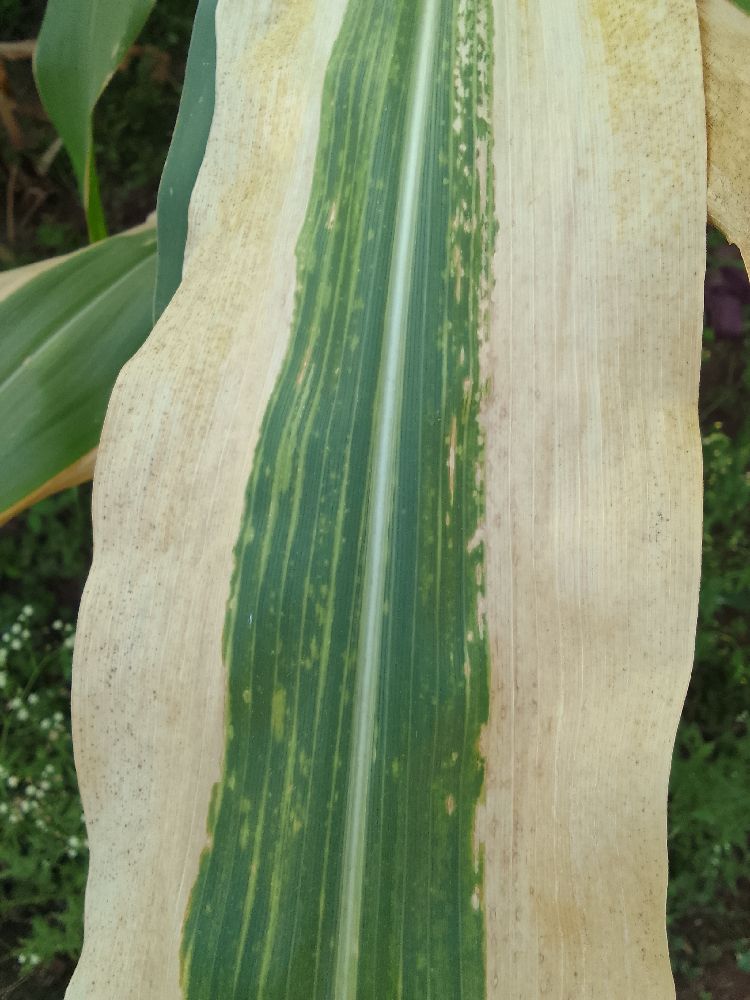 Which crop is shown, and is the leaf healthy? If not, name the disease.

maize, maize lethal necrosis
